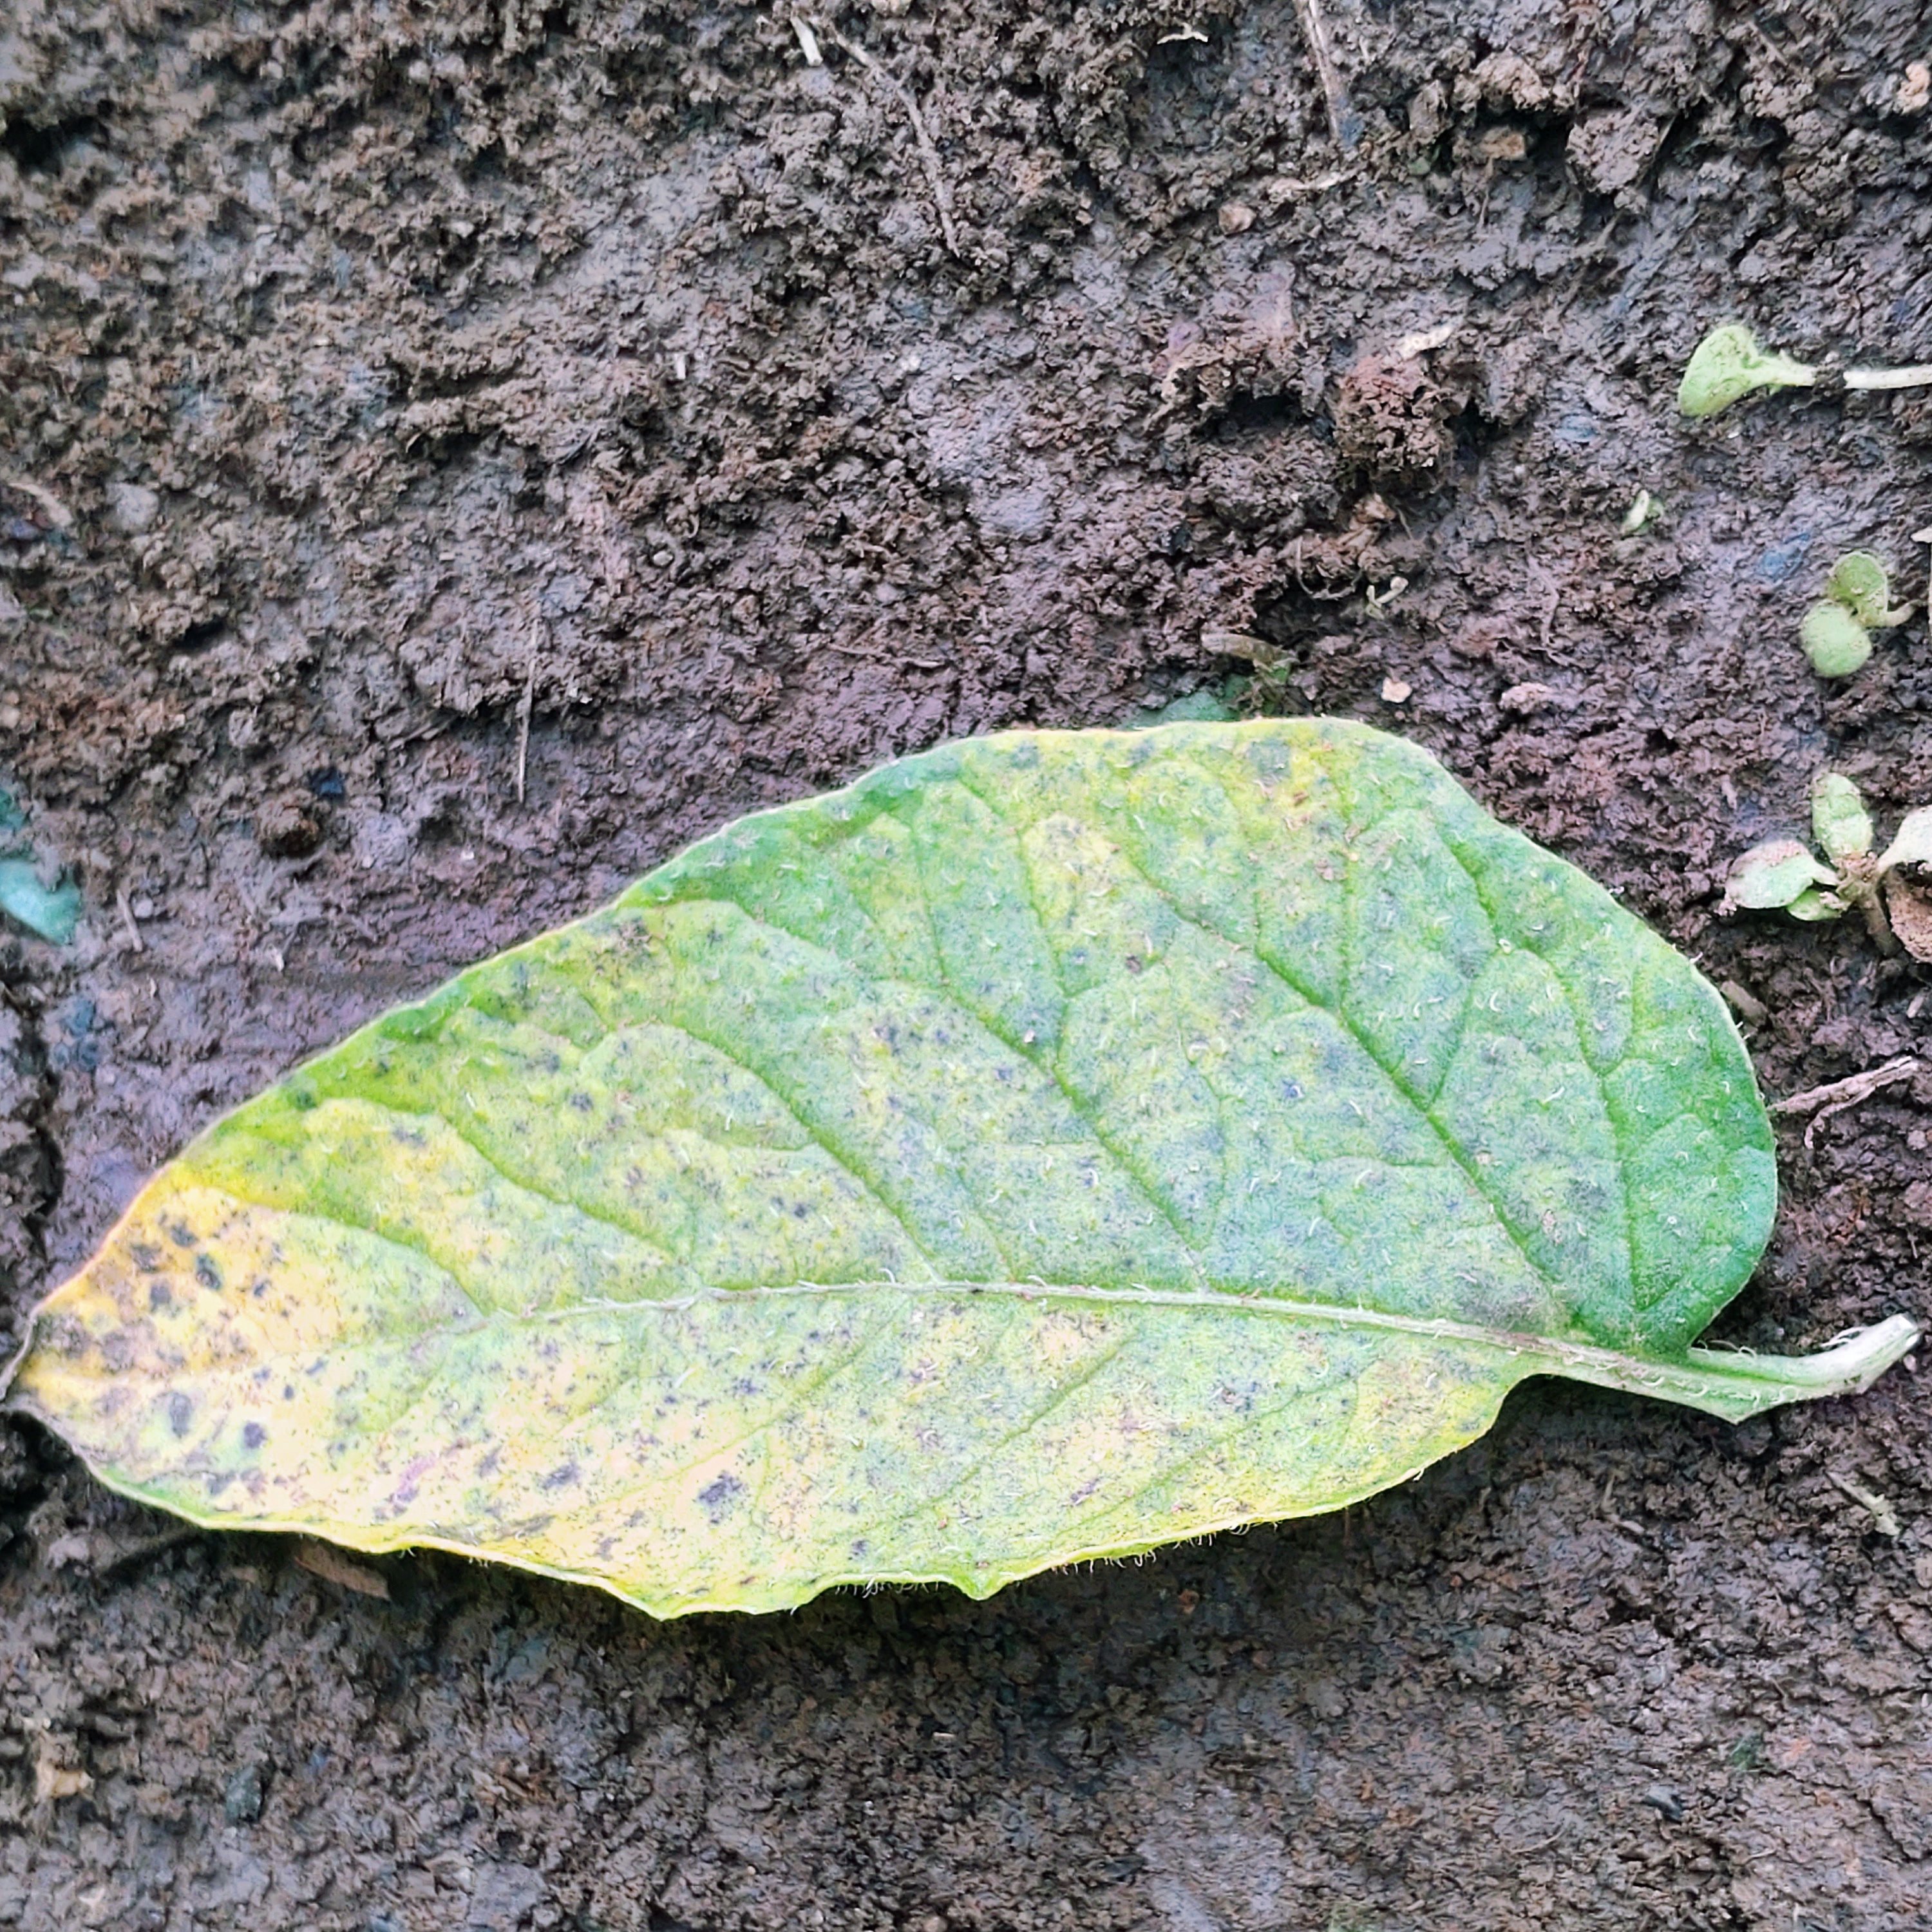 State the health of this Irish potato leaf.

late blight
